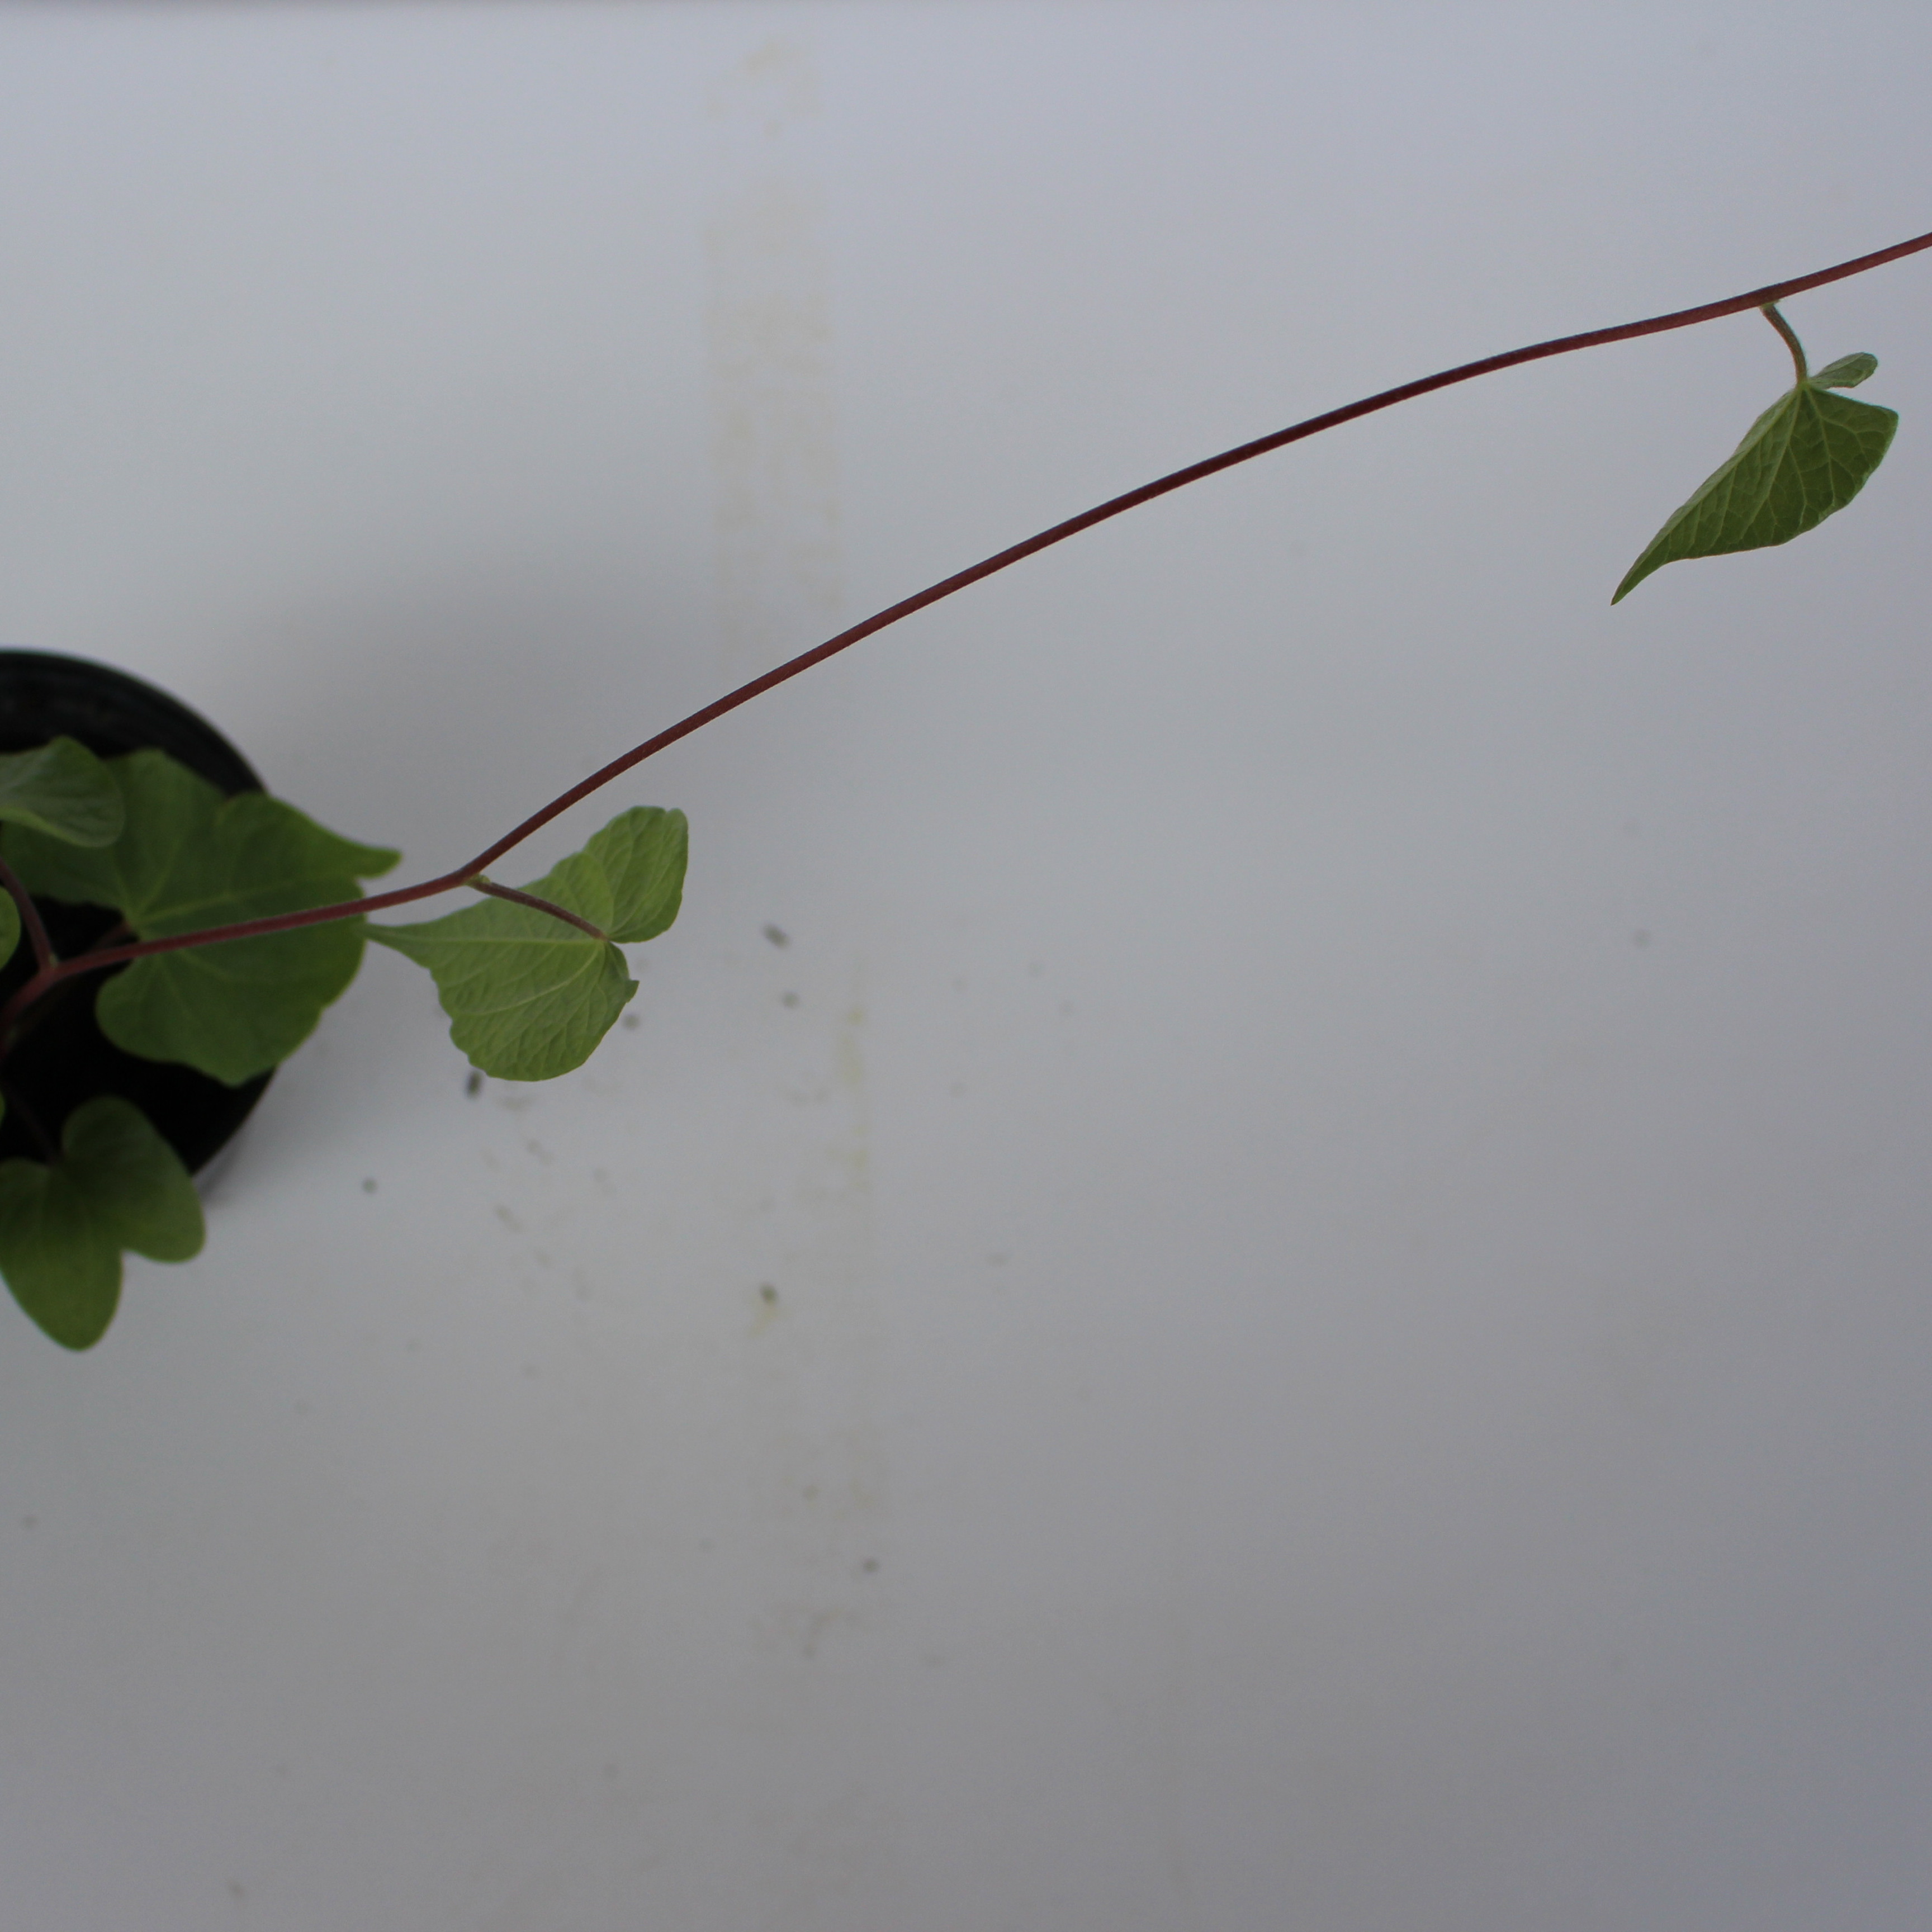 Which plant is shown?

Convolvulus arvensis
